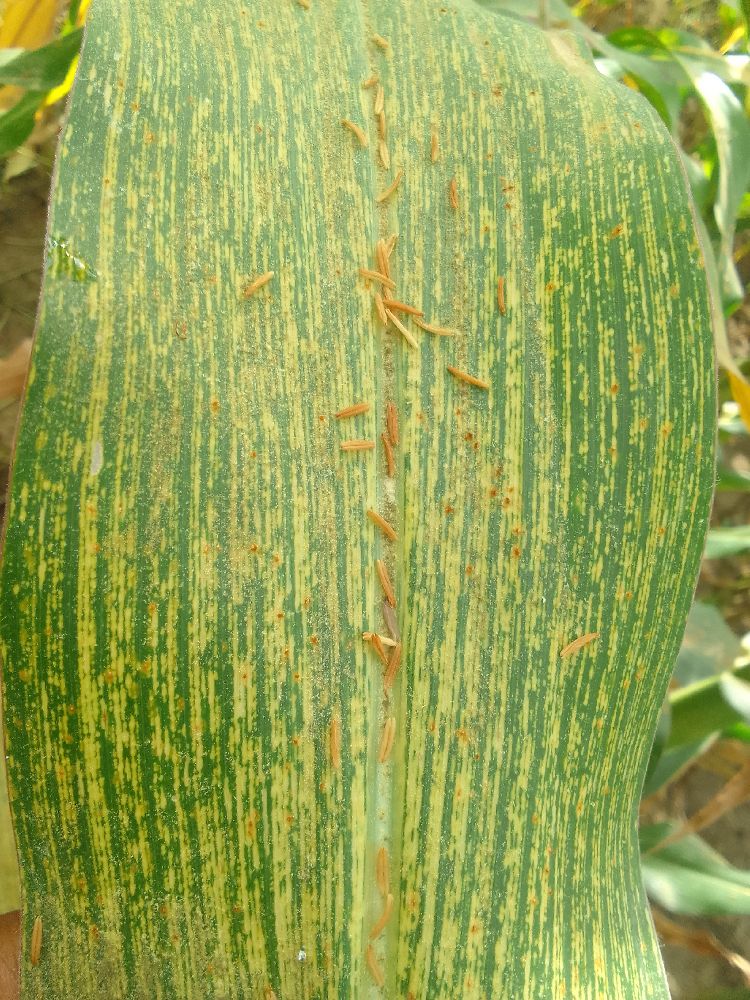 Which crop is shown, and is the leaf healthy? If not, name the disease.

maize, maize streak virus
